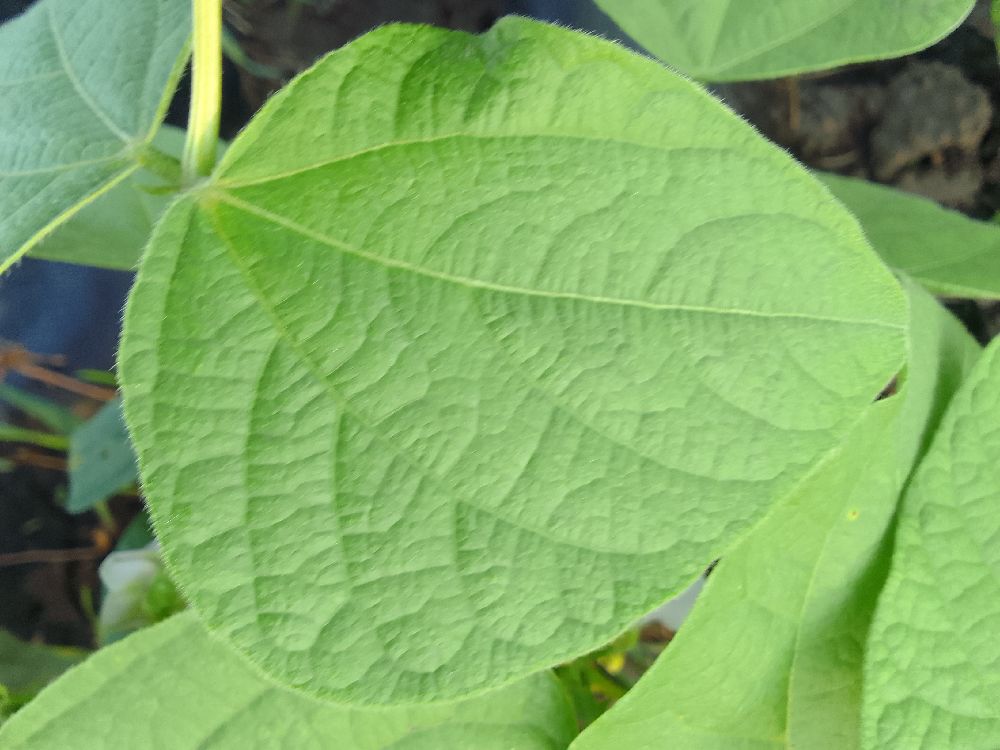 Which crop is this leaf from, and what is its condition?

common bean, healthy
